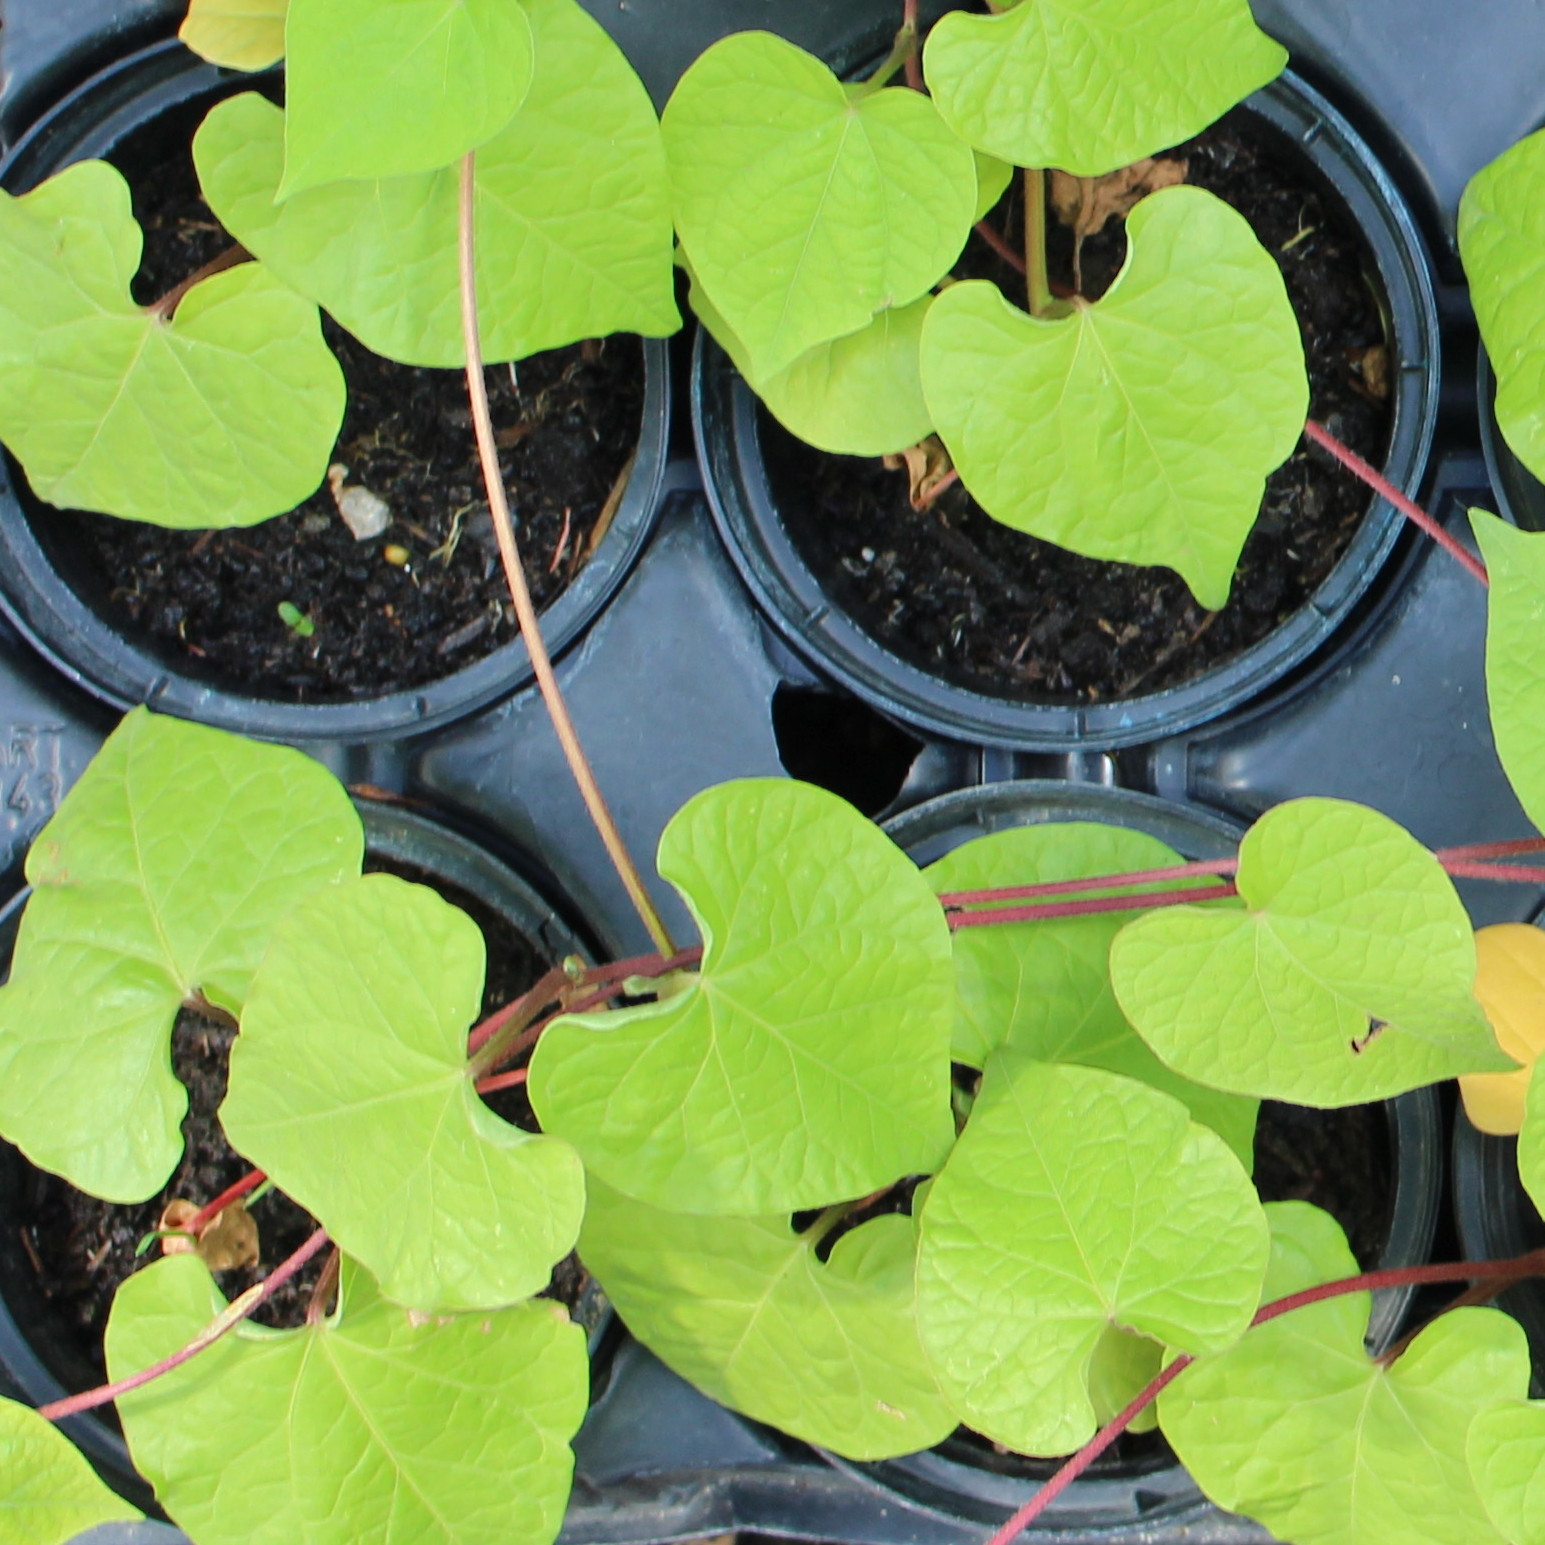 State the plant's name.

Convolvulus arvensis
